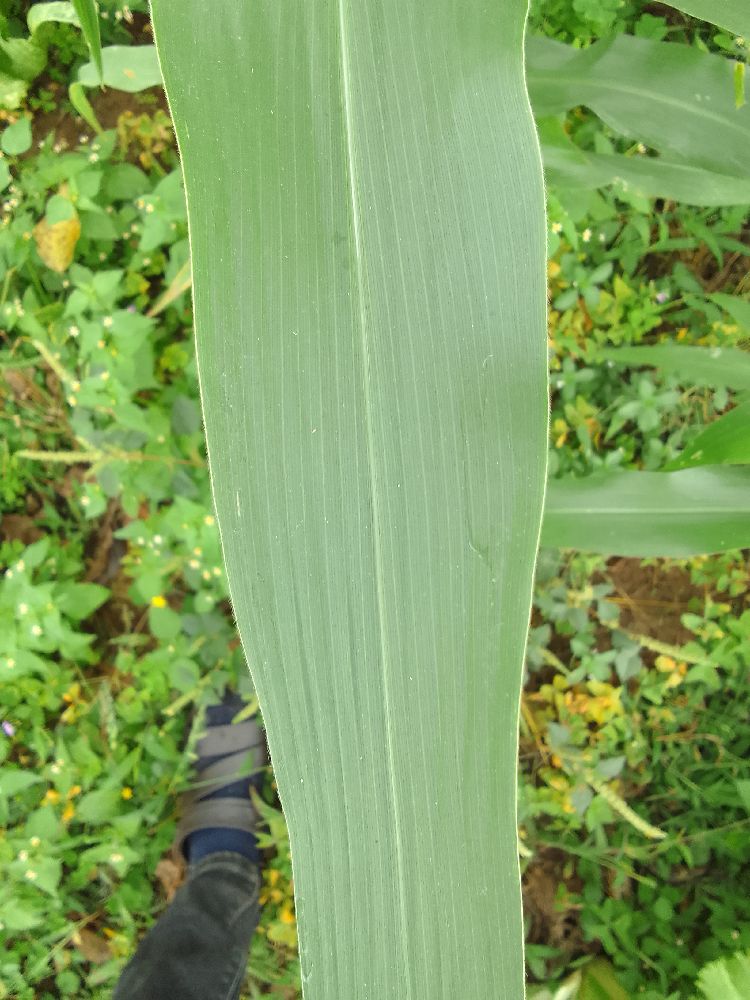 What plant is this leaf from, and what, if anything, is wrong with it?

maize, healthy
